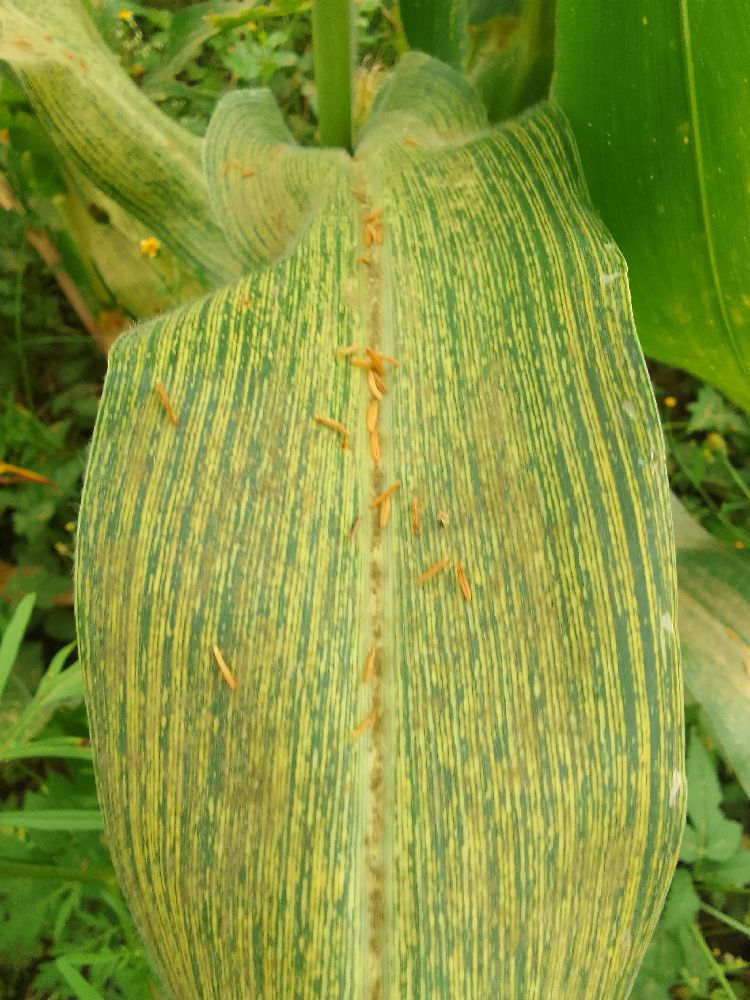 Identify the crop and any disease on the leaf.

maize, maize streak virus
